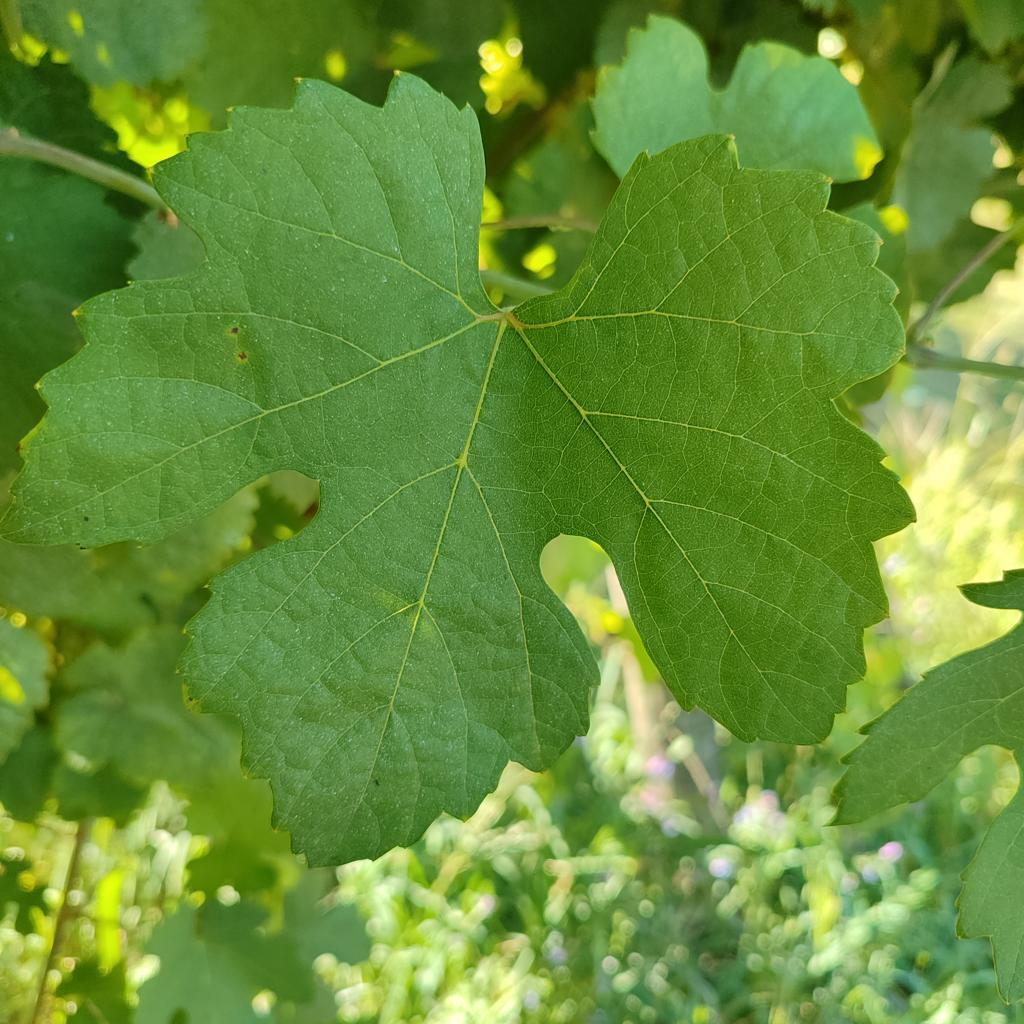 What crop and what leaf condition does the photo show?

grapevine, healthy
